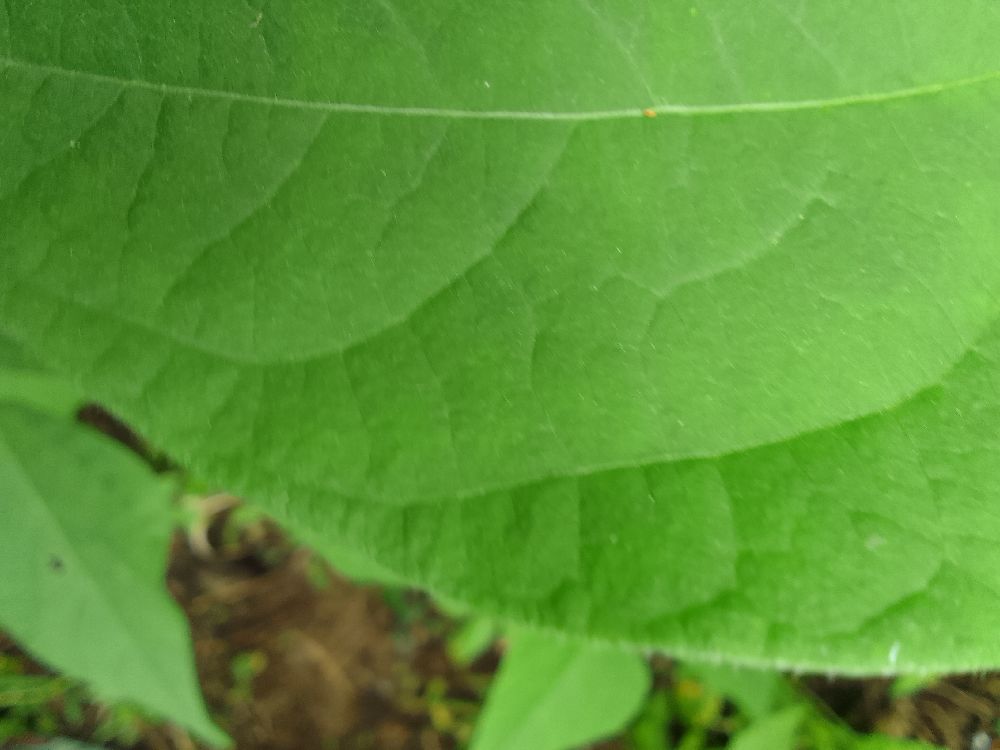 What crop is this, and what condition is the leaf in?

common bean, healthy
